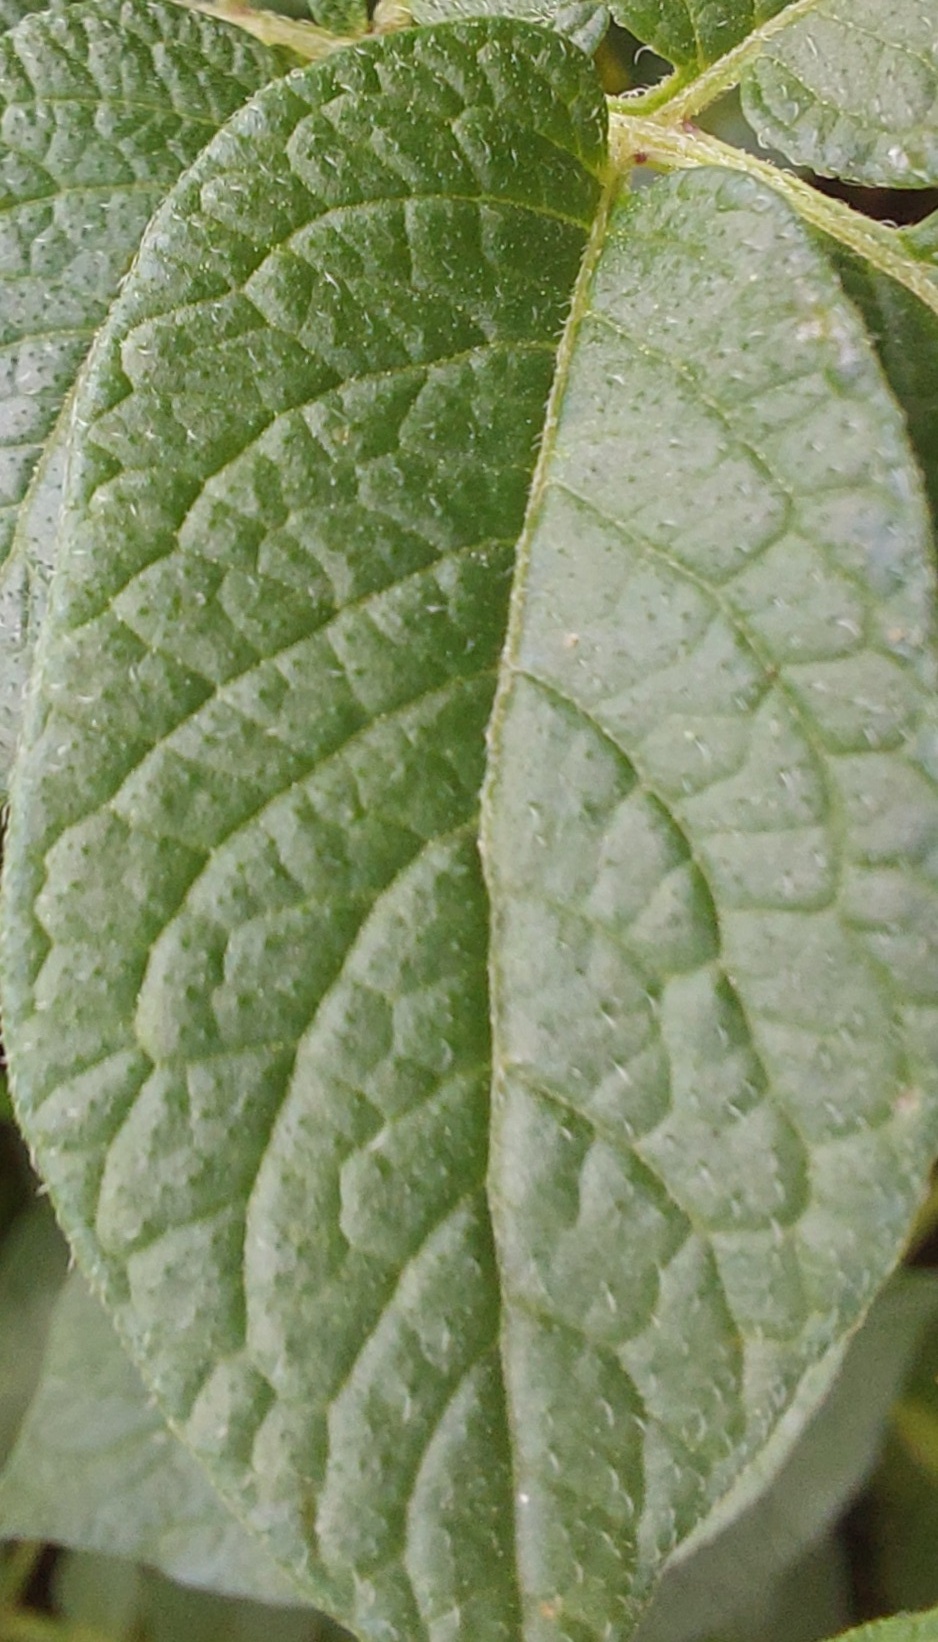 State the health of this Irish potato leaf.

healthy
